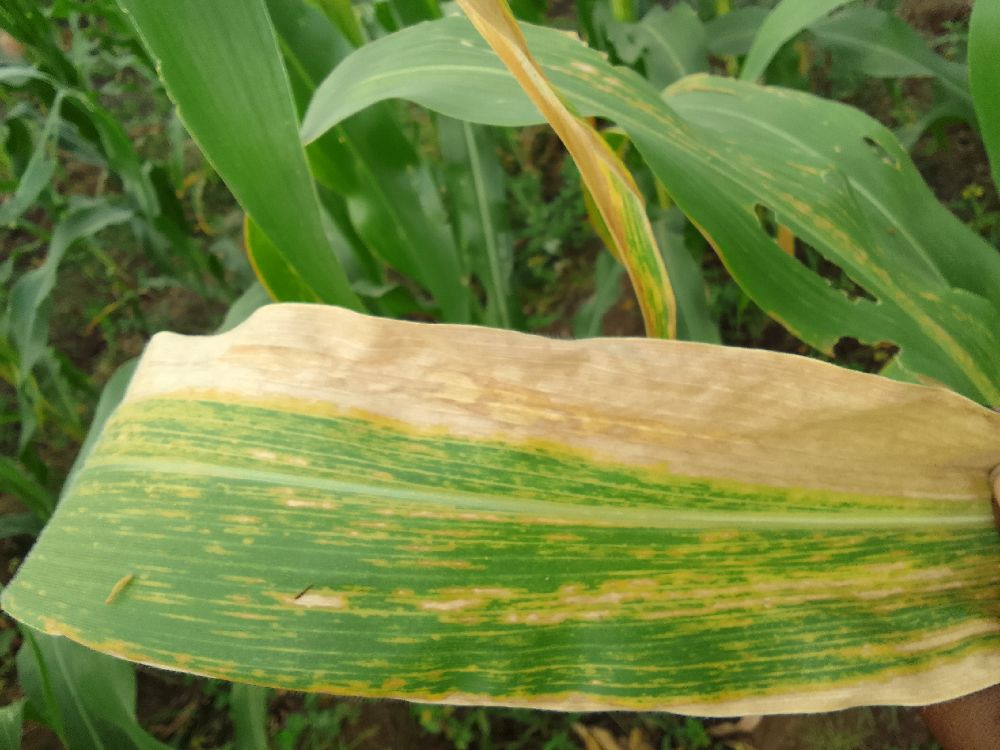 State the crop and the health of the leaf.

maize, maize lethal necrosis
